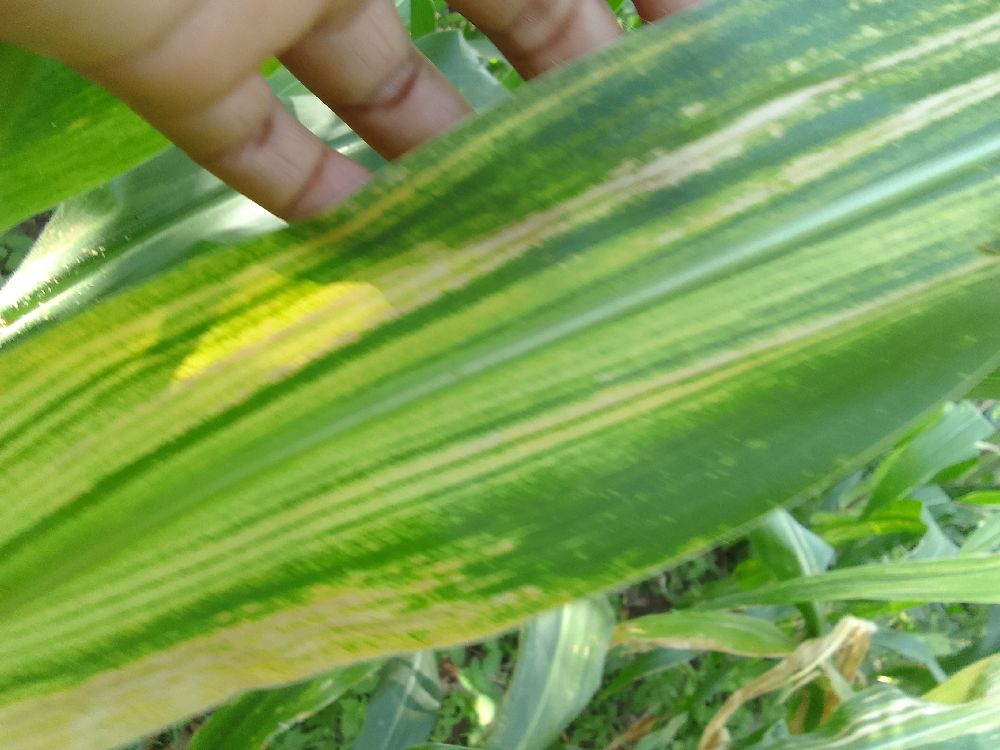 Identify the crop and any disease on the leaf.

maize, maize lethal necrosis
